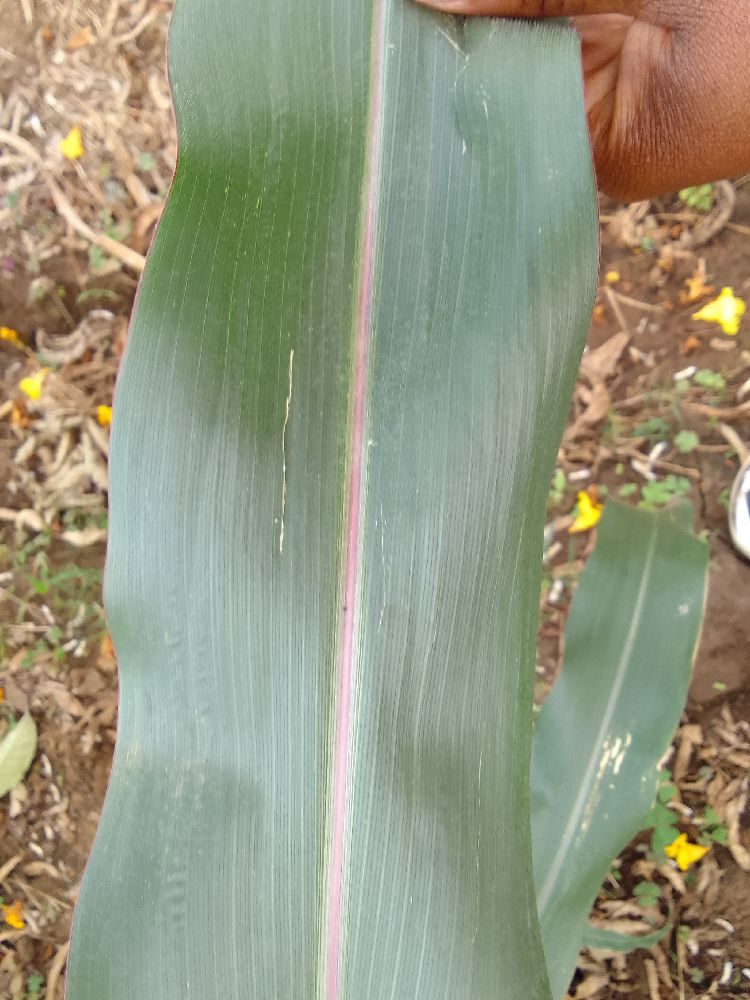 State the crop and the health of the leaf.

maize, healthy
